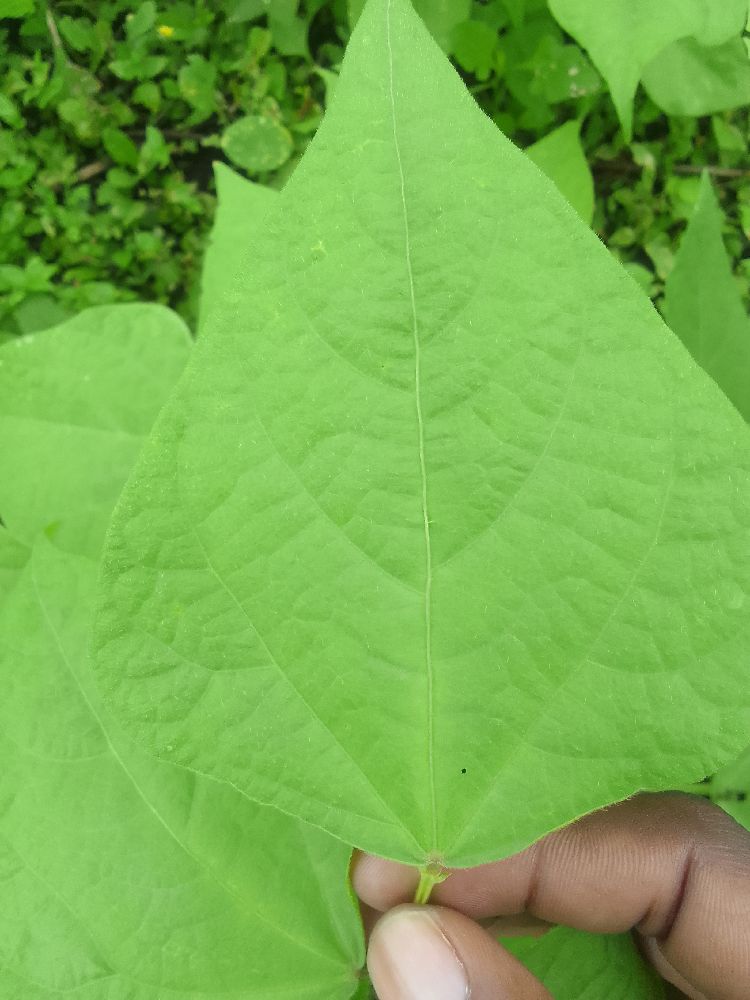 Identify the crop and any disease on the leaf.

common bean, healthy
